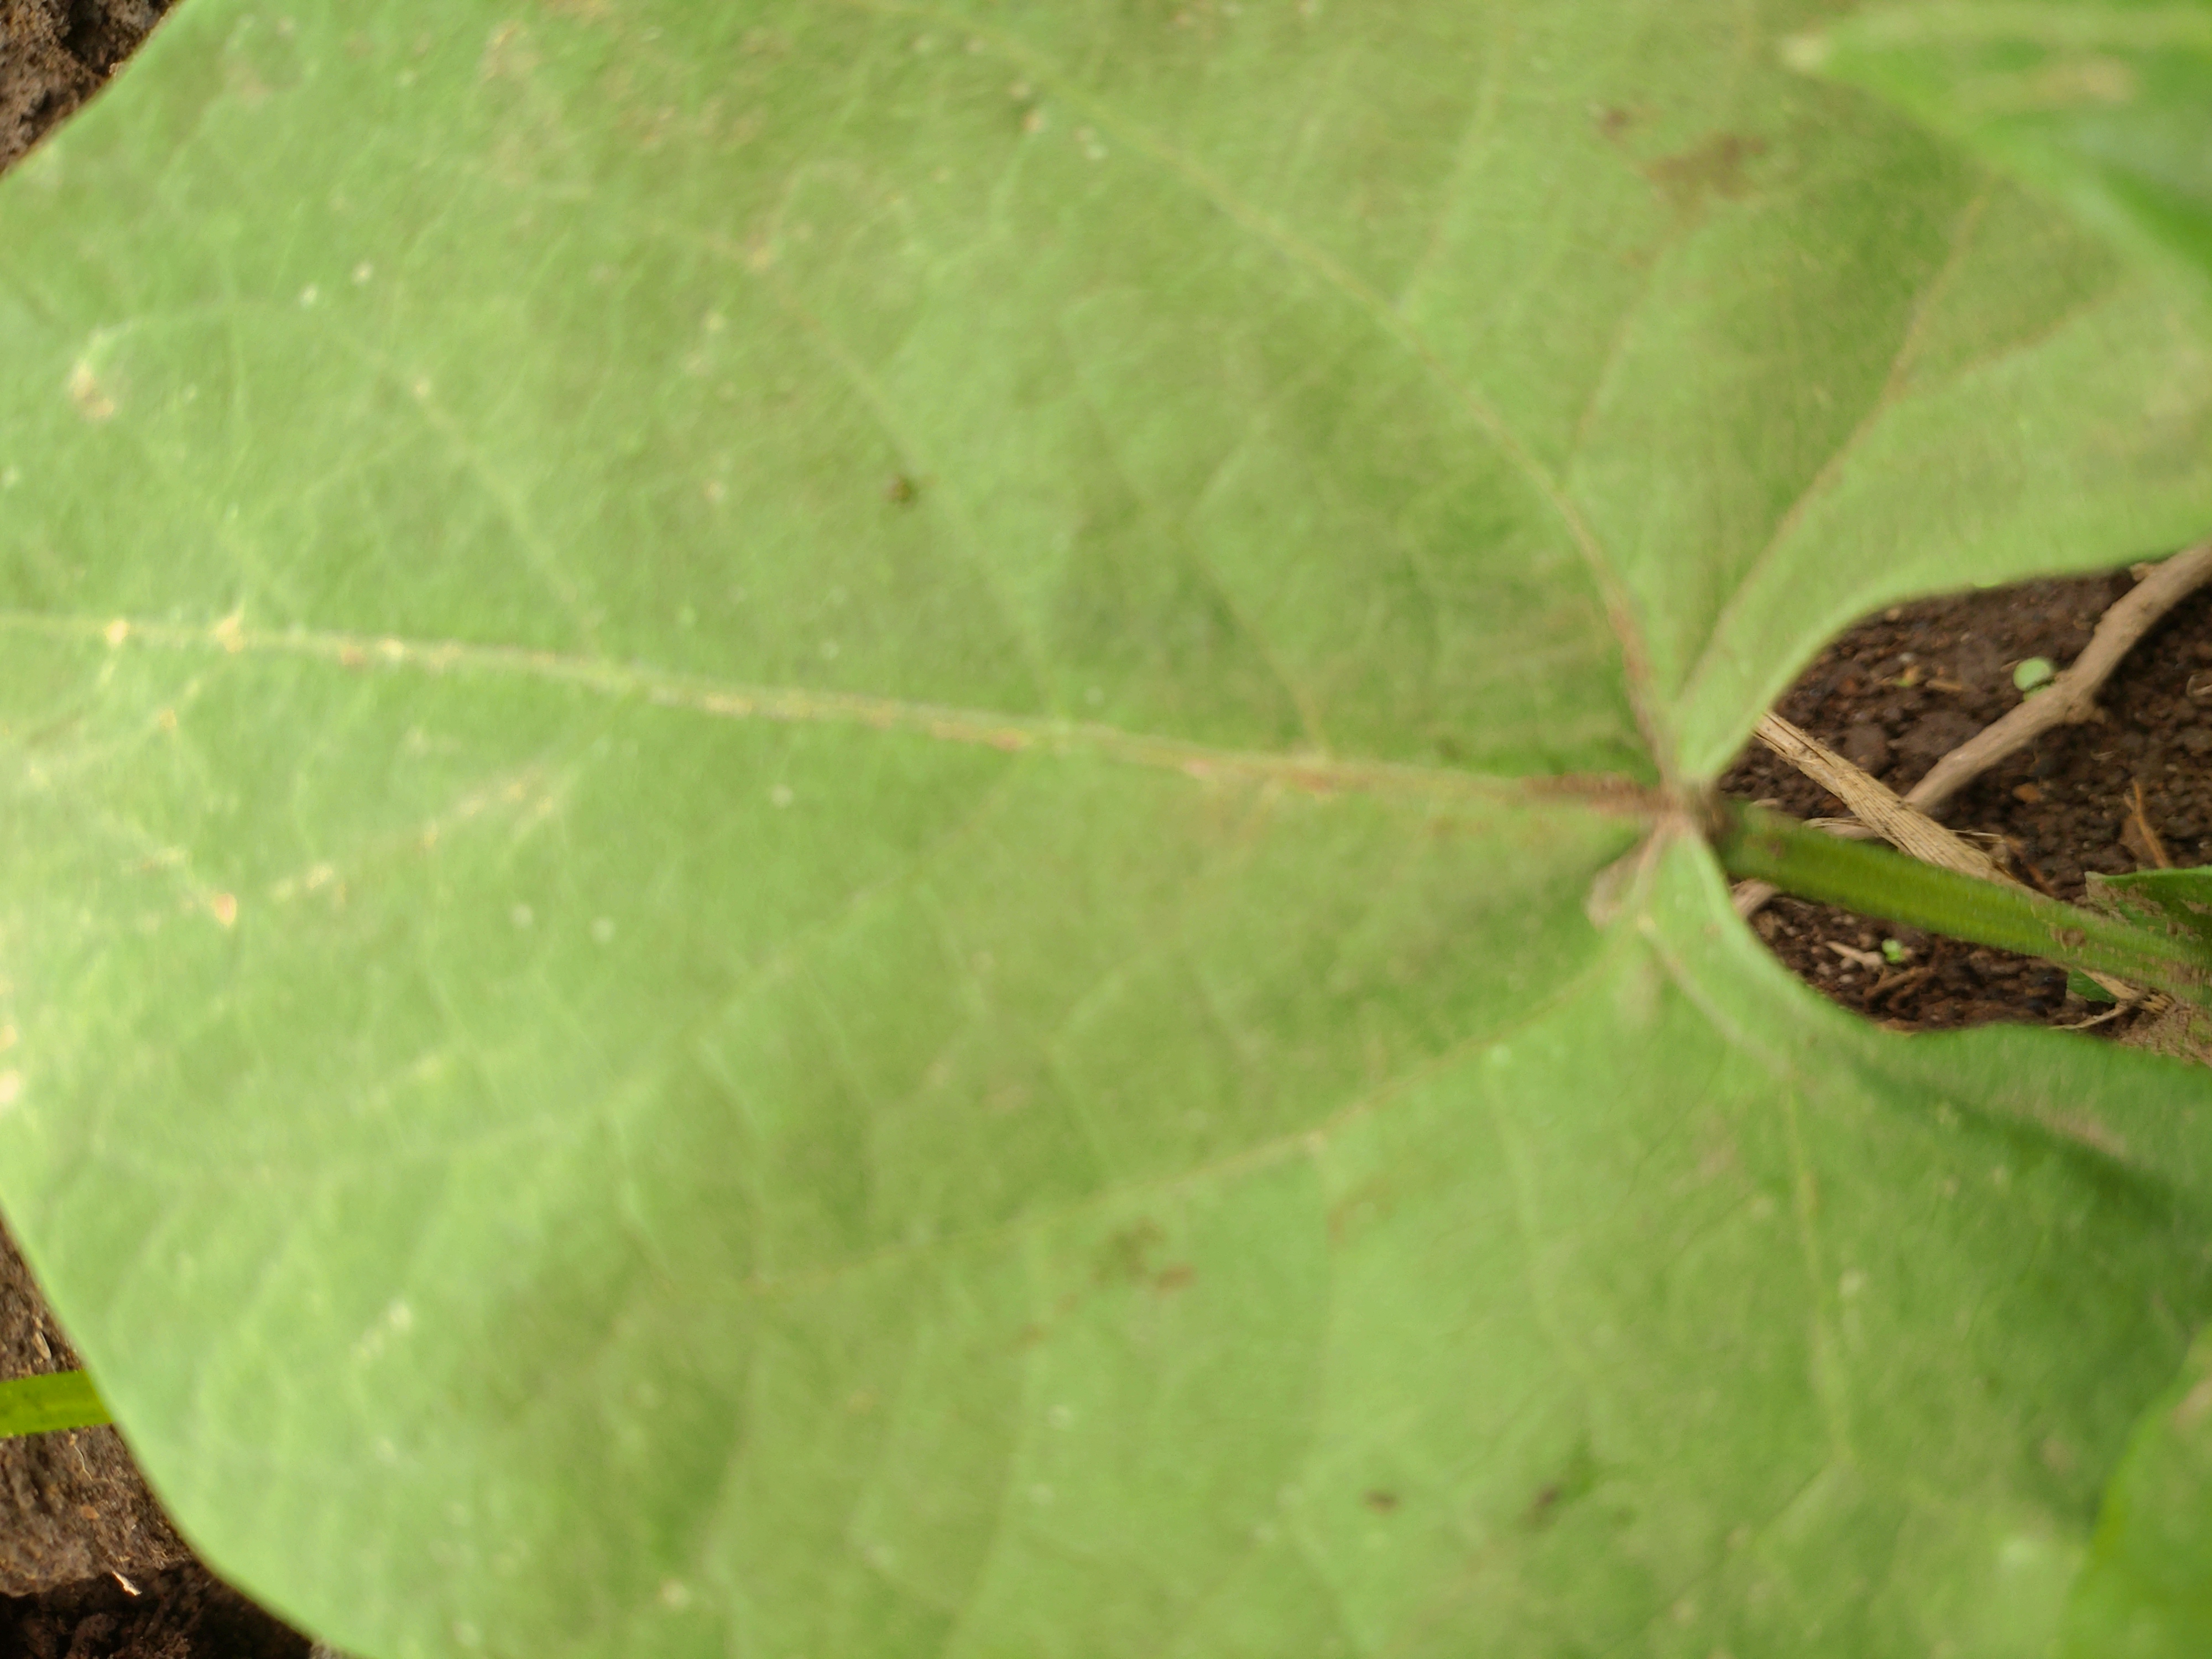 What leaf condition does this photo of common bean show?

healthy
